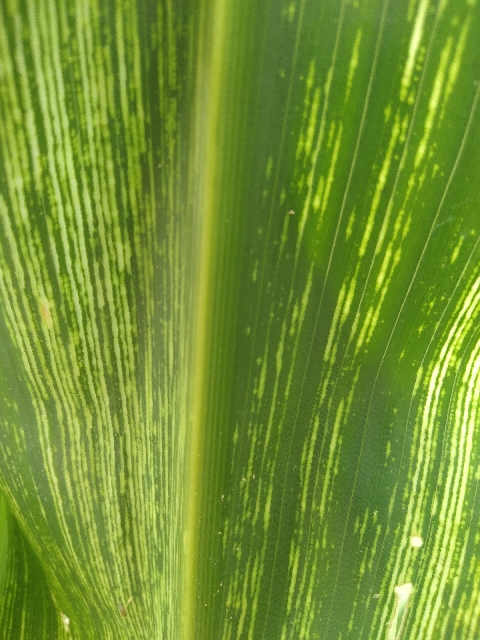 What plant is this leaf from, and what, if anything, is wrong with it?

maize, maize streak virus
